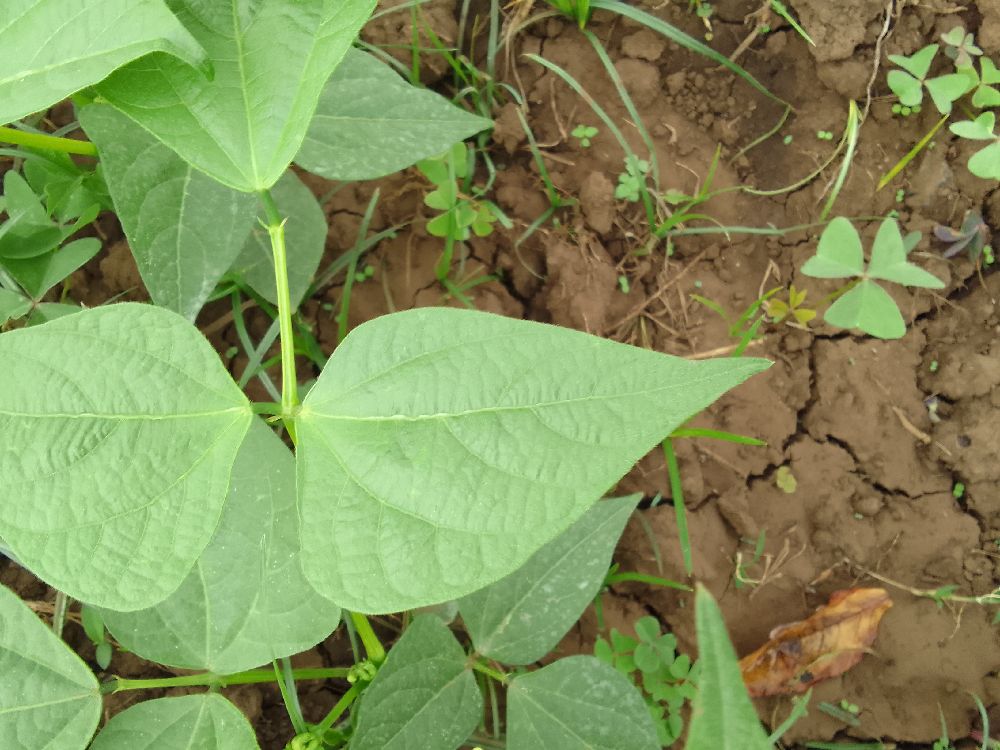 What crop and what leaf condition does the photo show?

common bean, healthy
